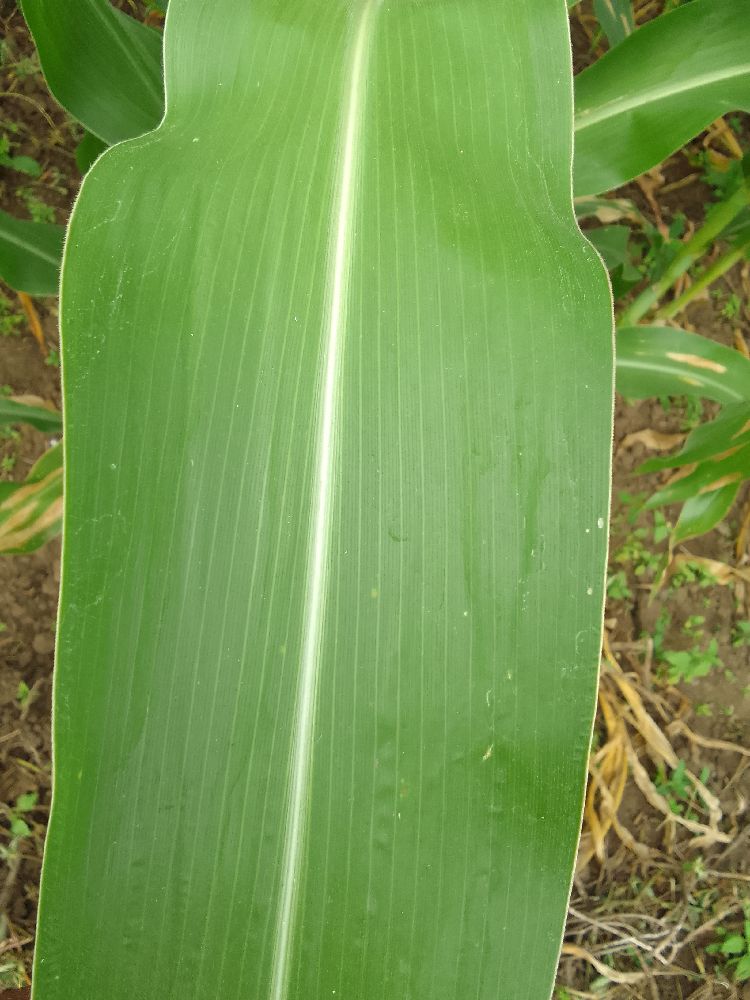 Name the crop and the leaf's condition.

maize, healthy
